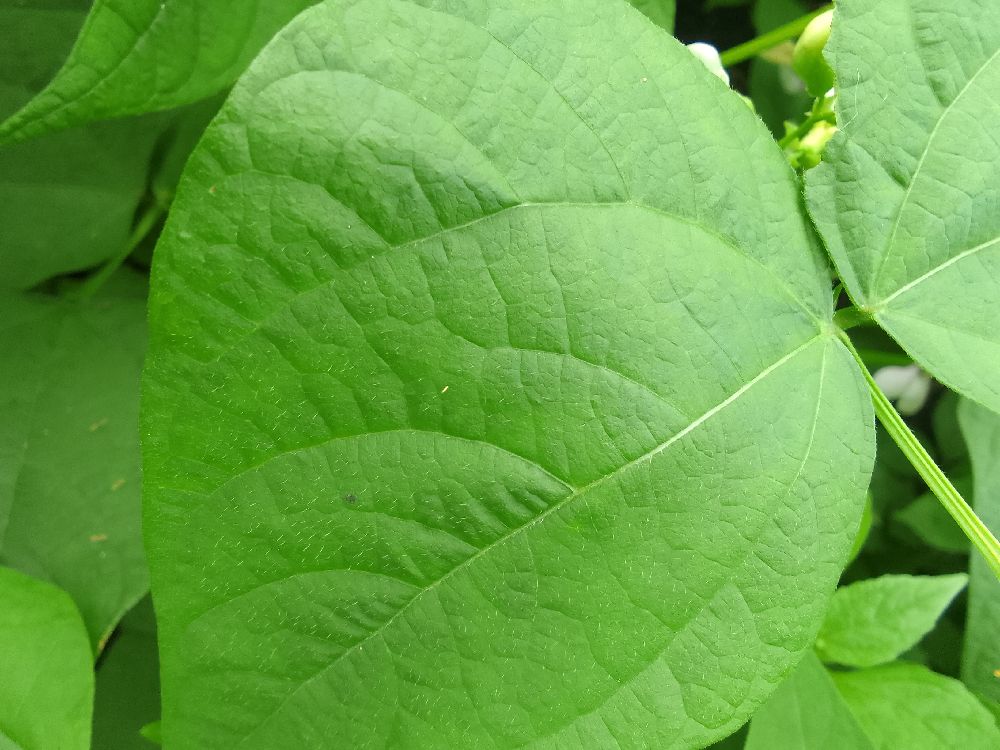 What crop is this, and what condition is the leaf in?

common bean, healthy
